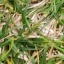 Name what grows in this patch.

grass
